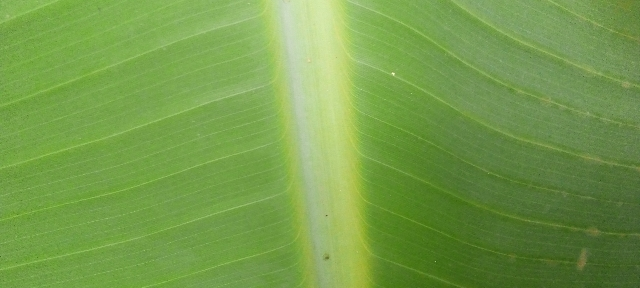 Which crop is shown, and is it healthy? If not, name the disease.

banana, healthy
